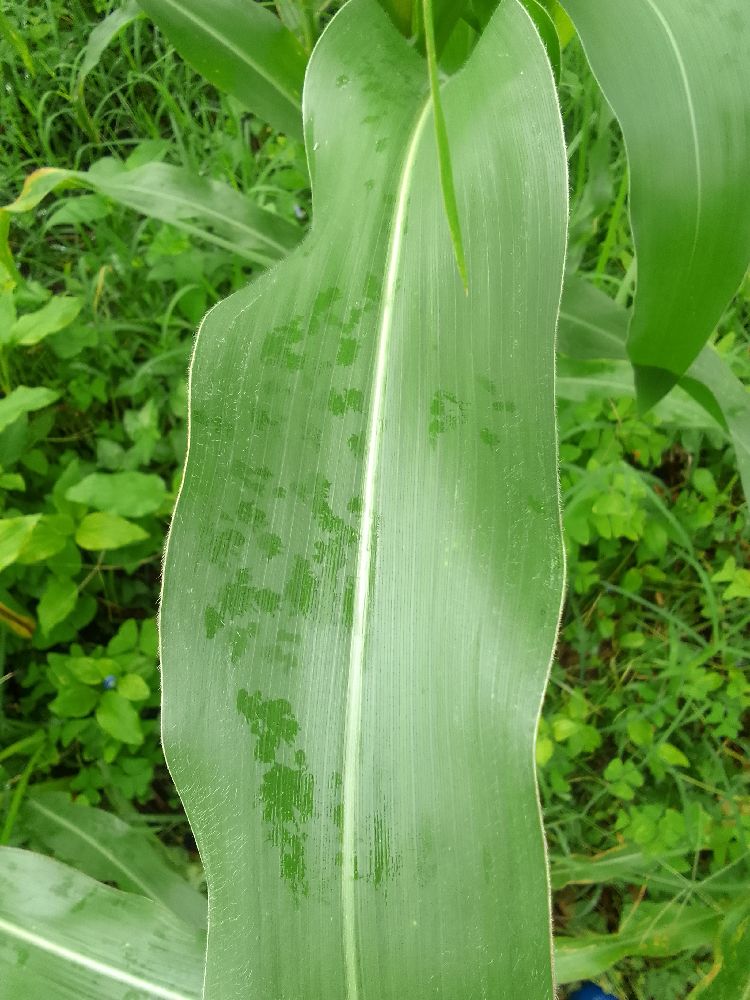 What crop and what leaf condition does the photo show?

maize, healthy
